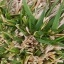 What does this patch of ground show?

grass
